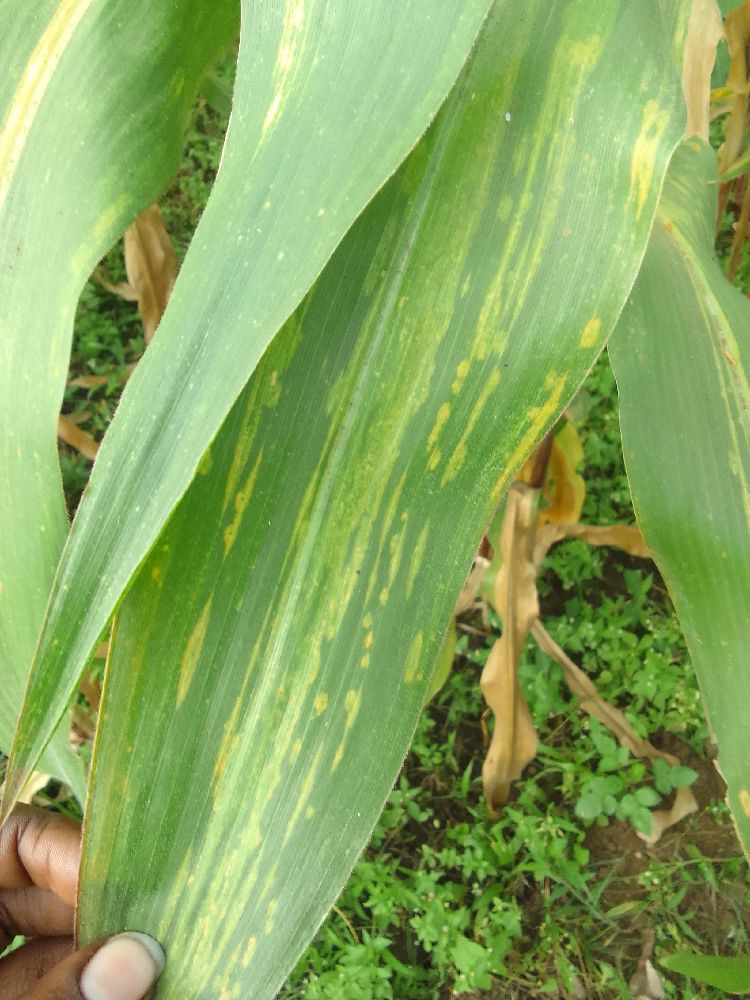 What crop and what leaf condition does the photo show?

maize, maize lethal necrosis
